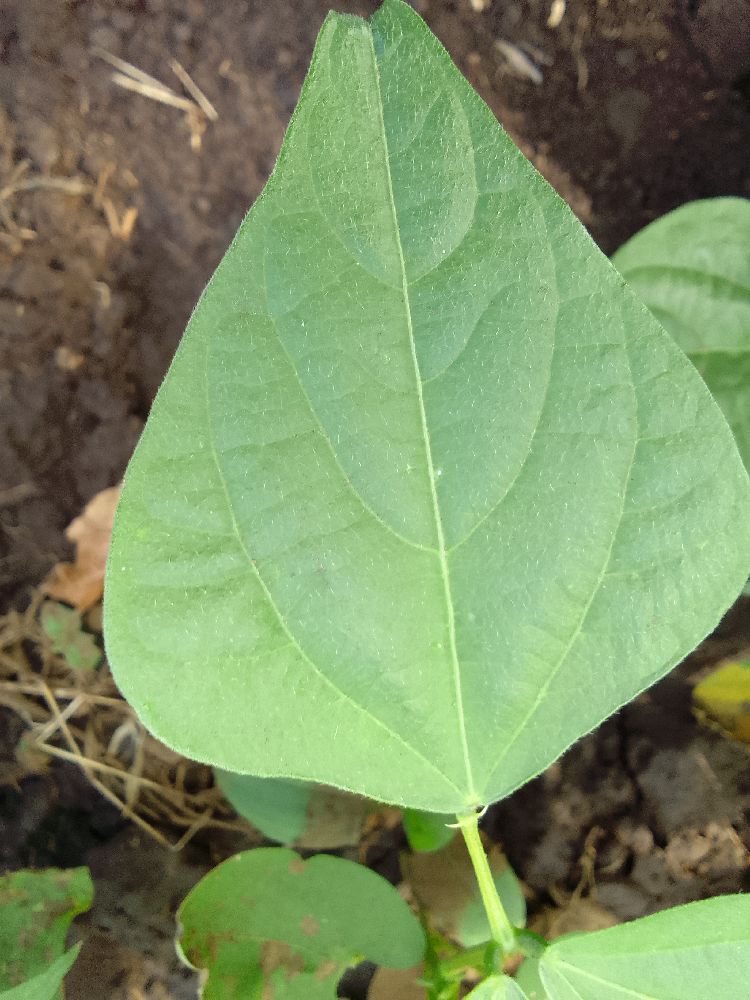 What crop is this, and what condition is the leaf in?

common bean, healthy
